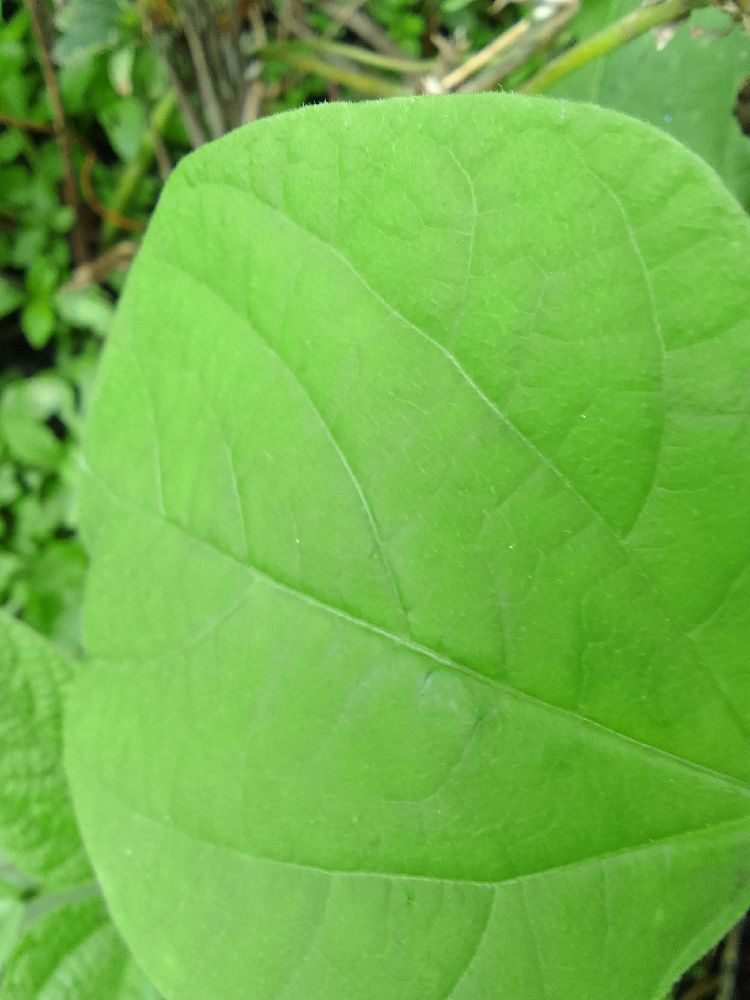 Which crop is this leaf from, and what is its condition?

common bean, healthy
